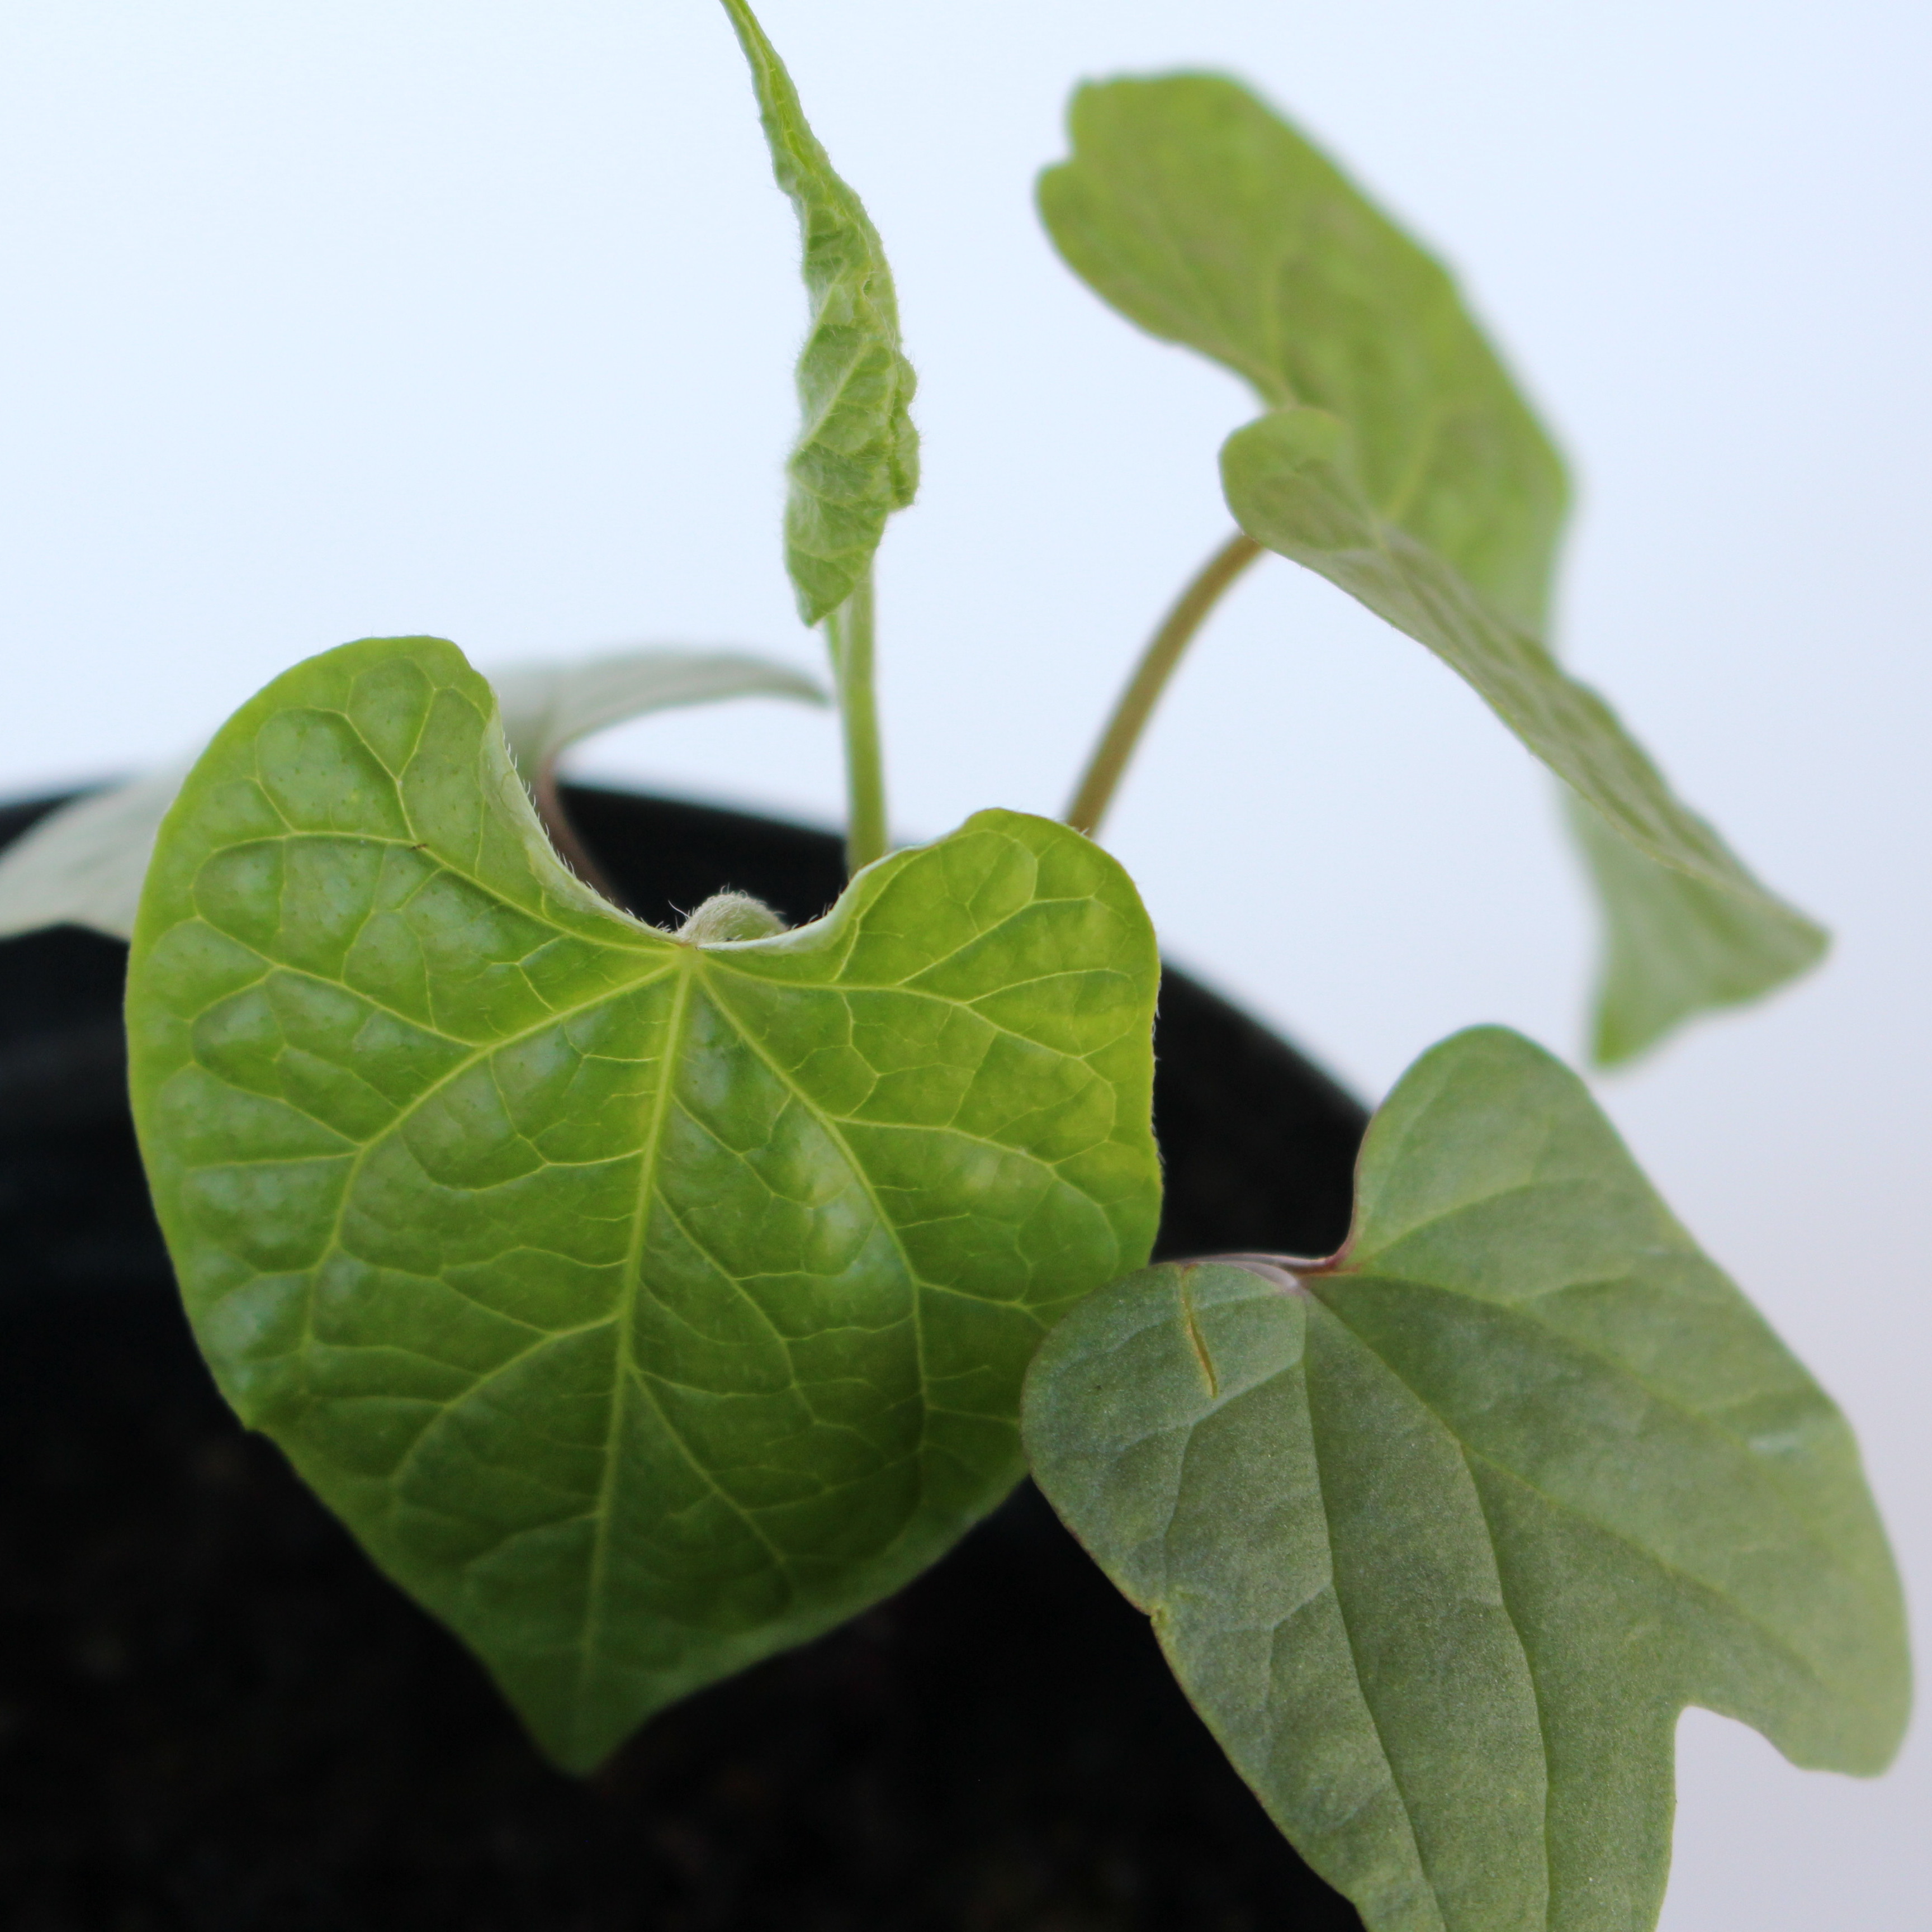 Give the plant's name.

Convolvulus arvensis
